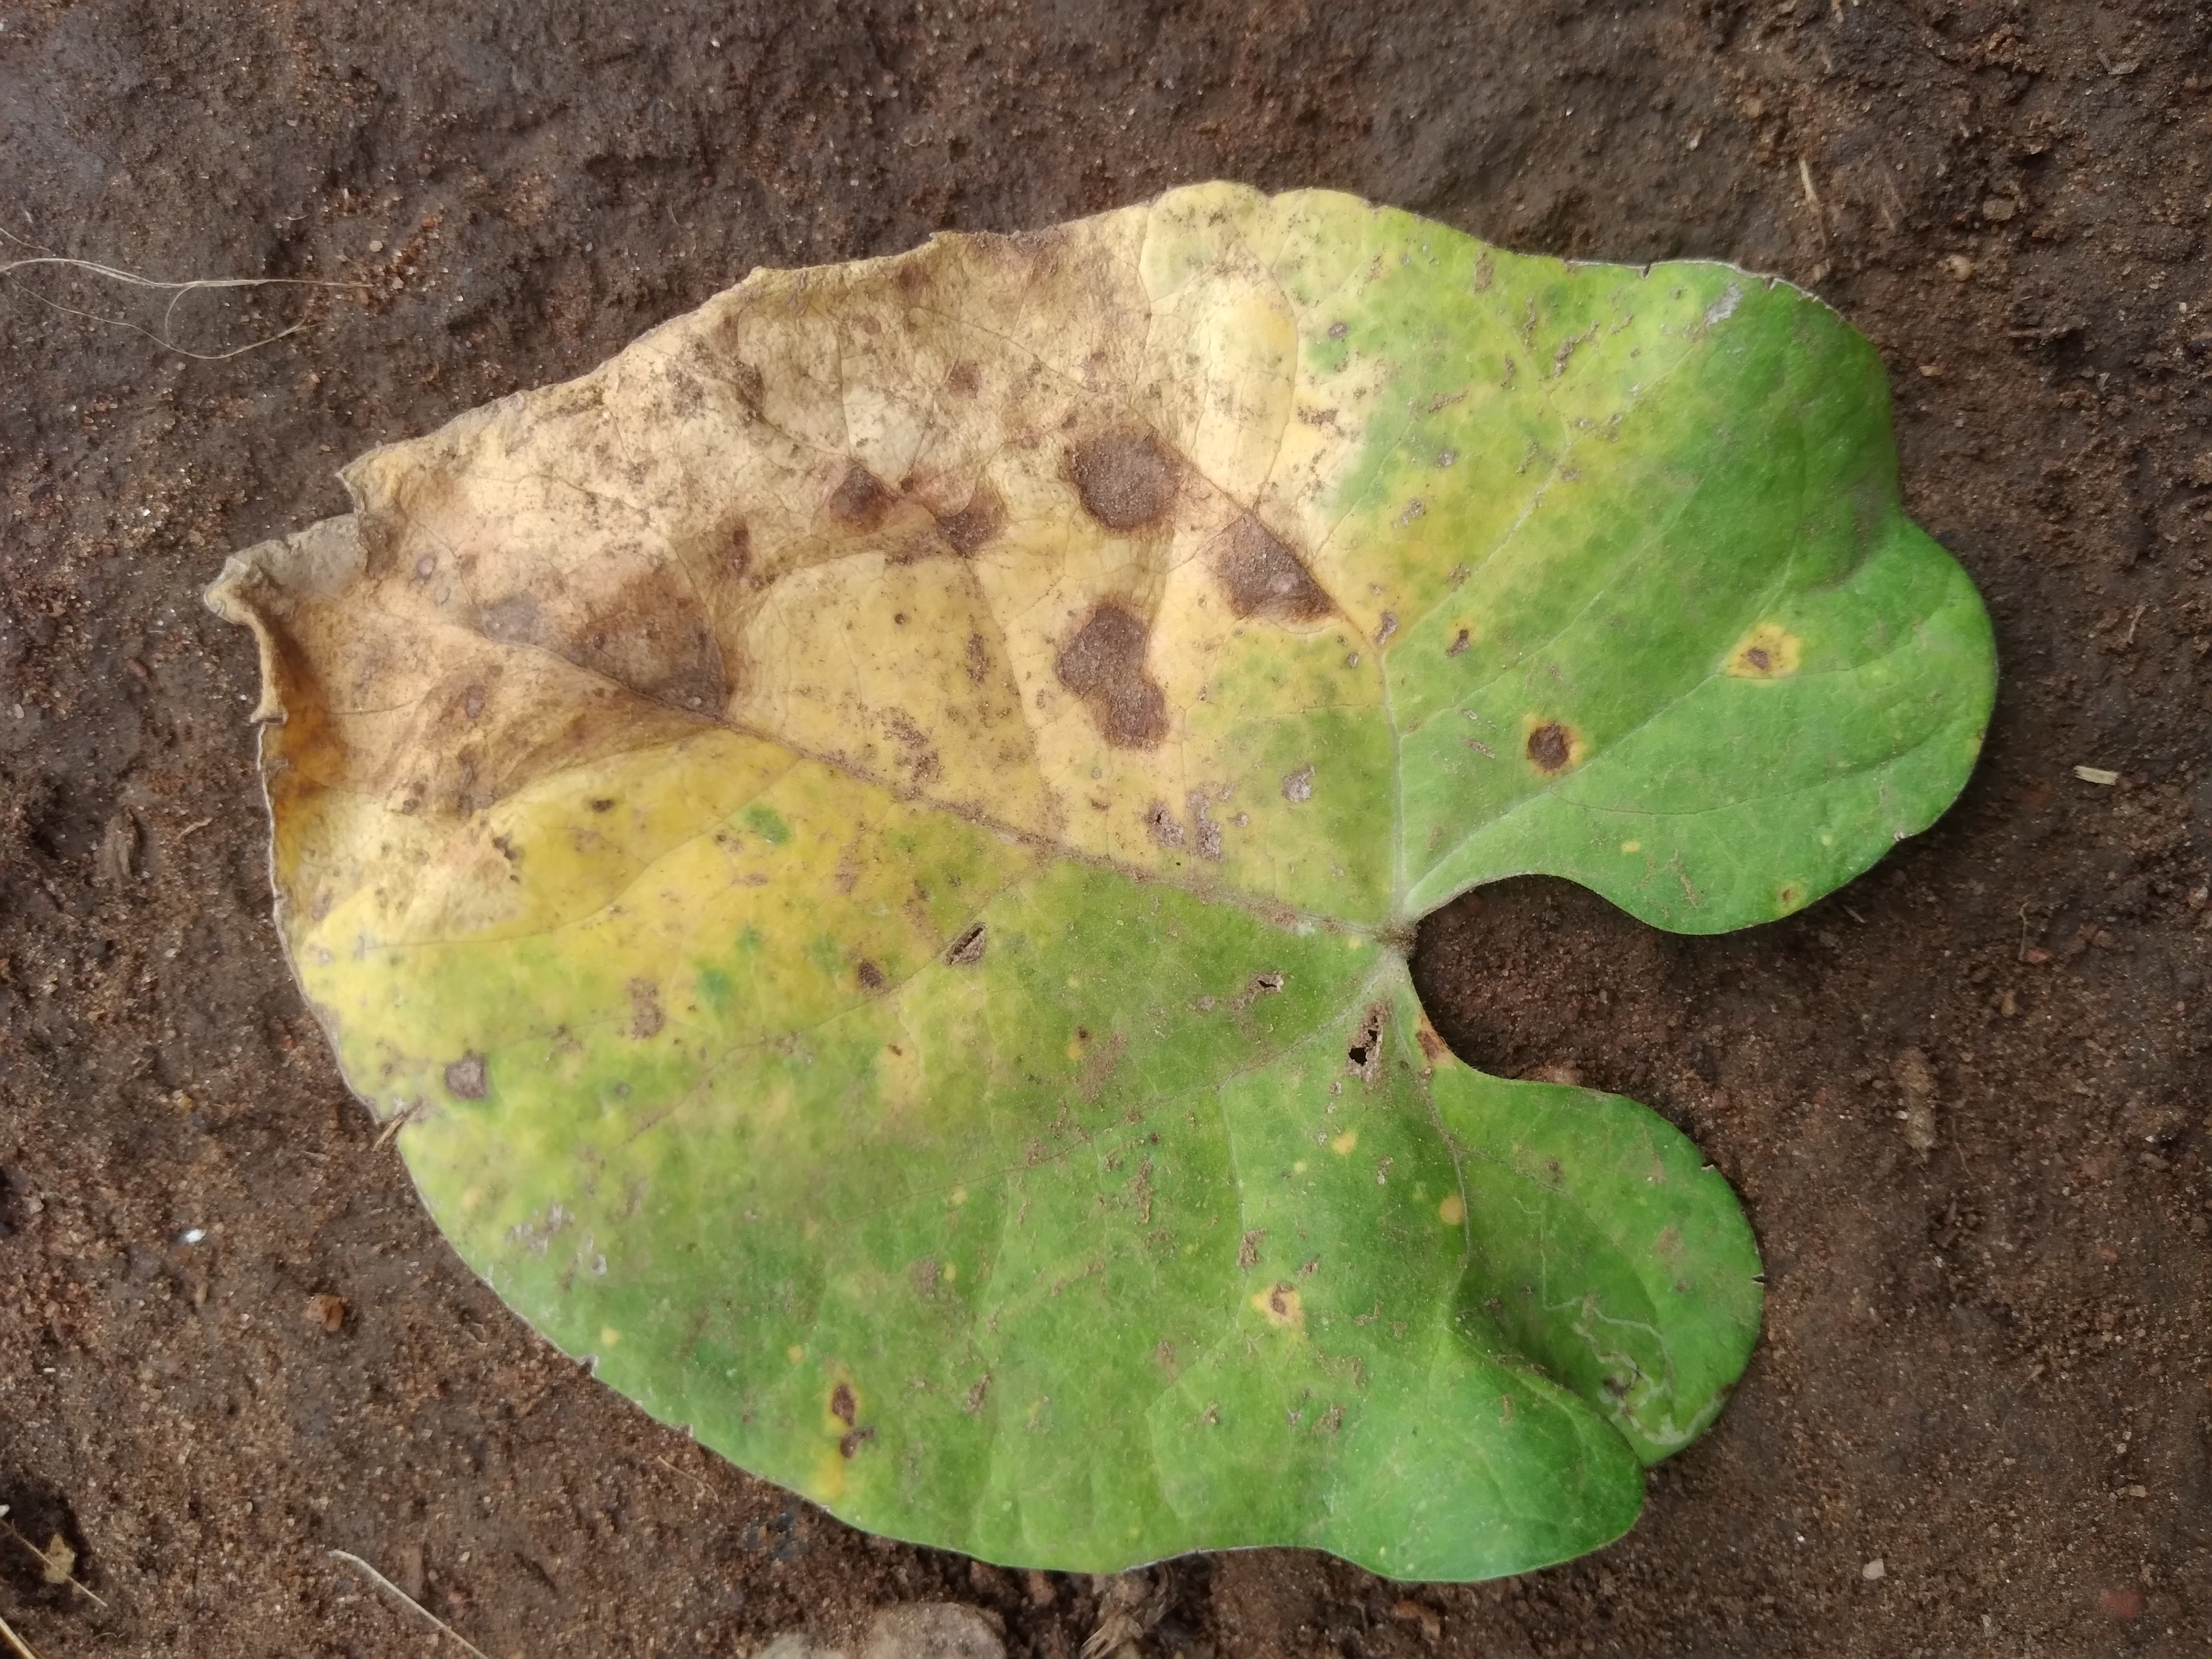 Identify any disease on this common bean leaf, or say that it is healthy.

rust
